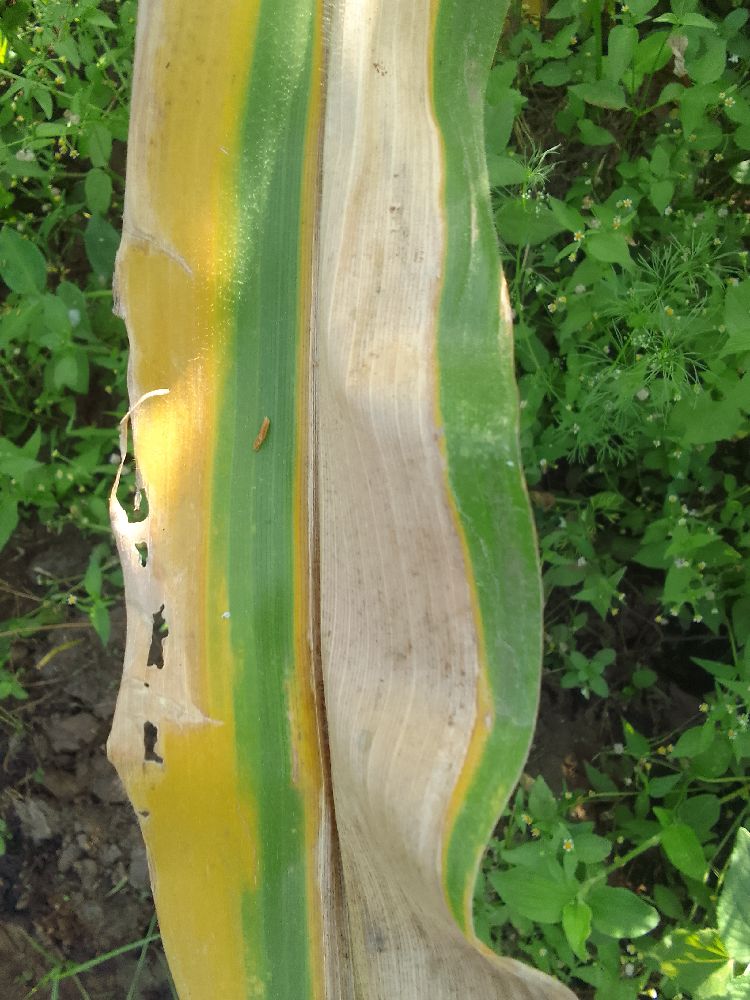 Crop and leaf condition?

maize, maize lethal necrosis
